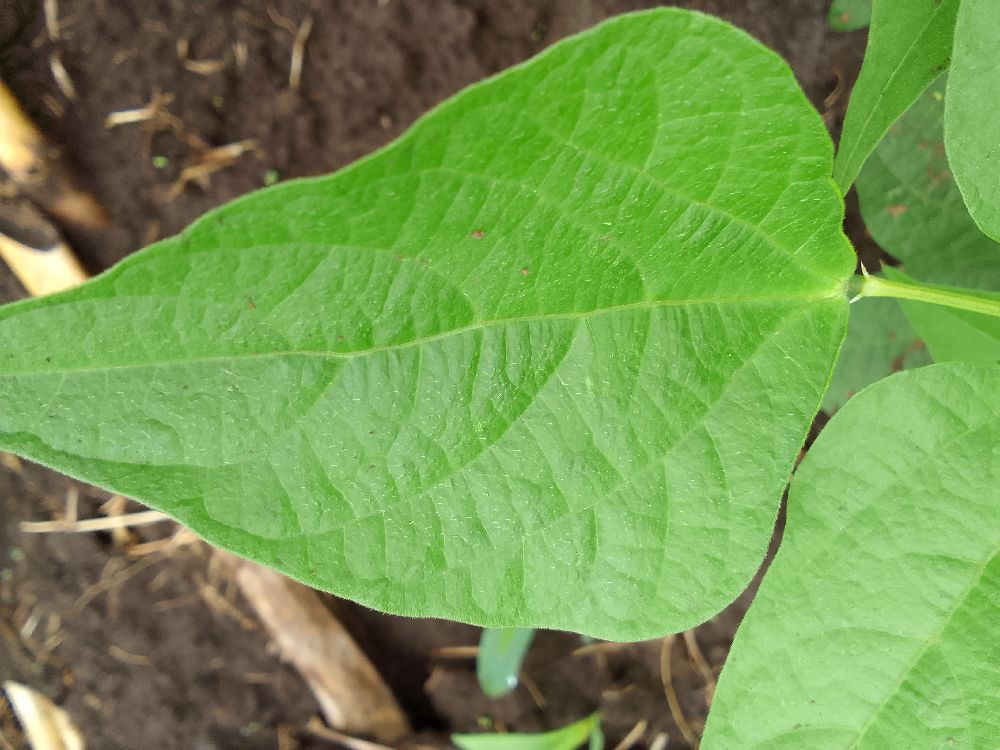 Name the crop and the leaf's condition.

common bean, healthy
